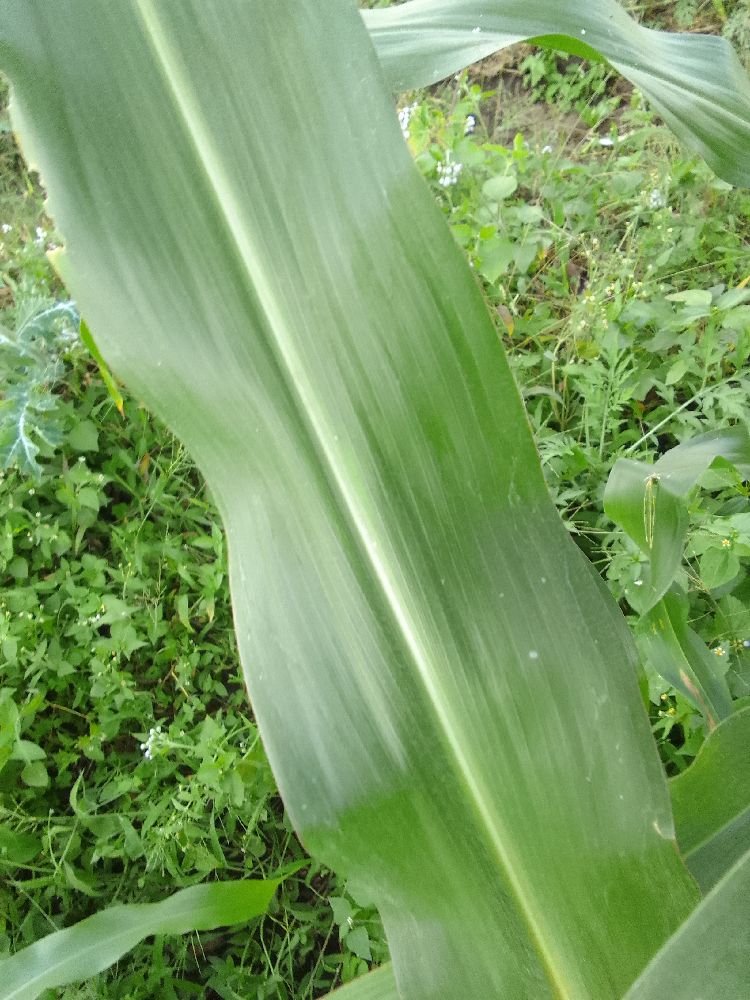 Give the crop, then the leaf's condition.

maize, healthy
